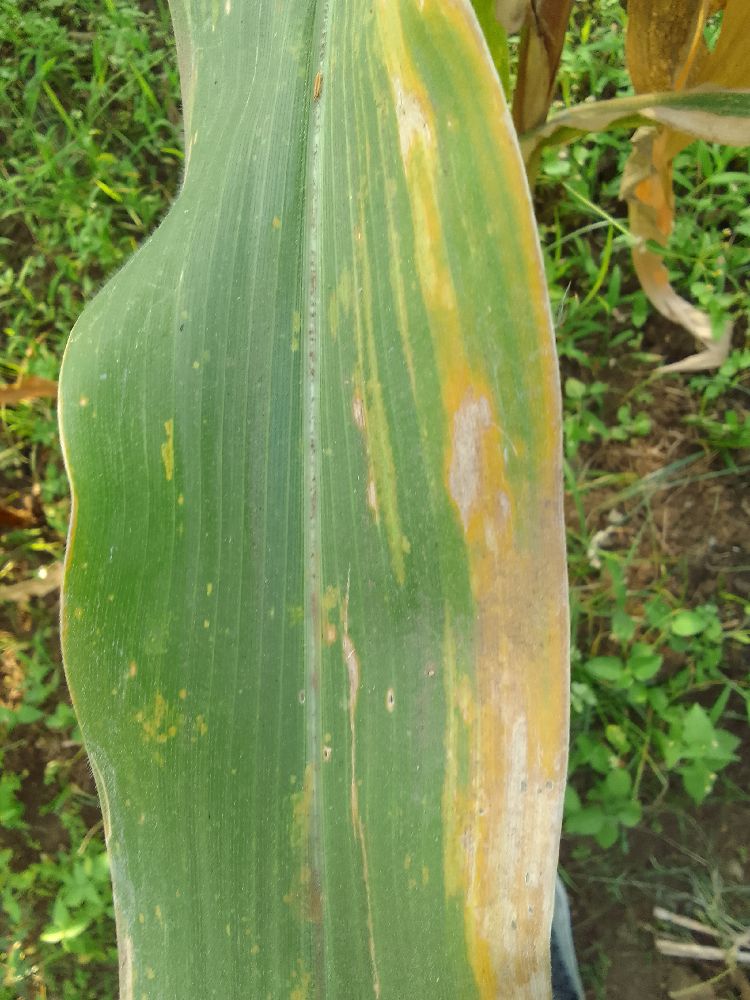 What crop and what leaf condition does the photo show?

maize, maize lethal necrosis
